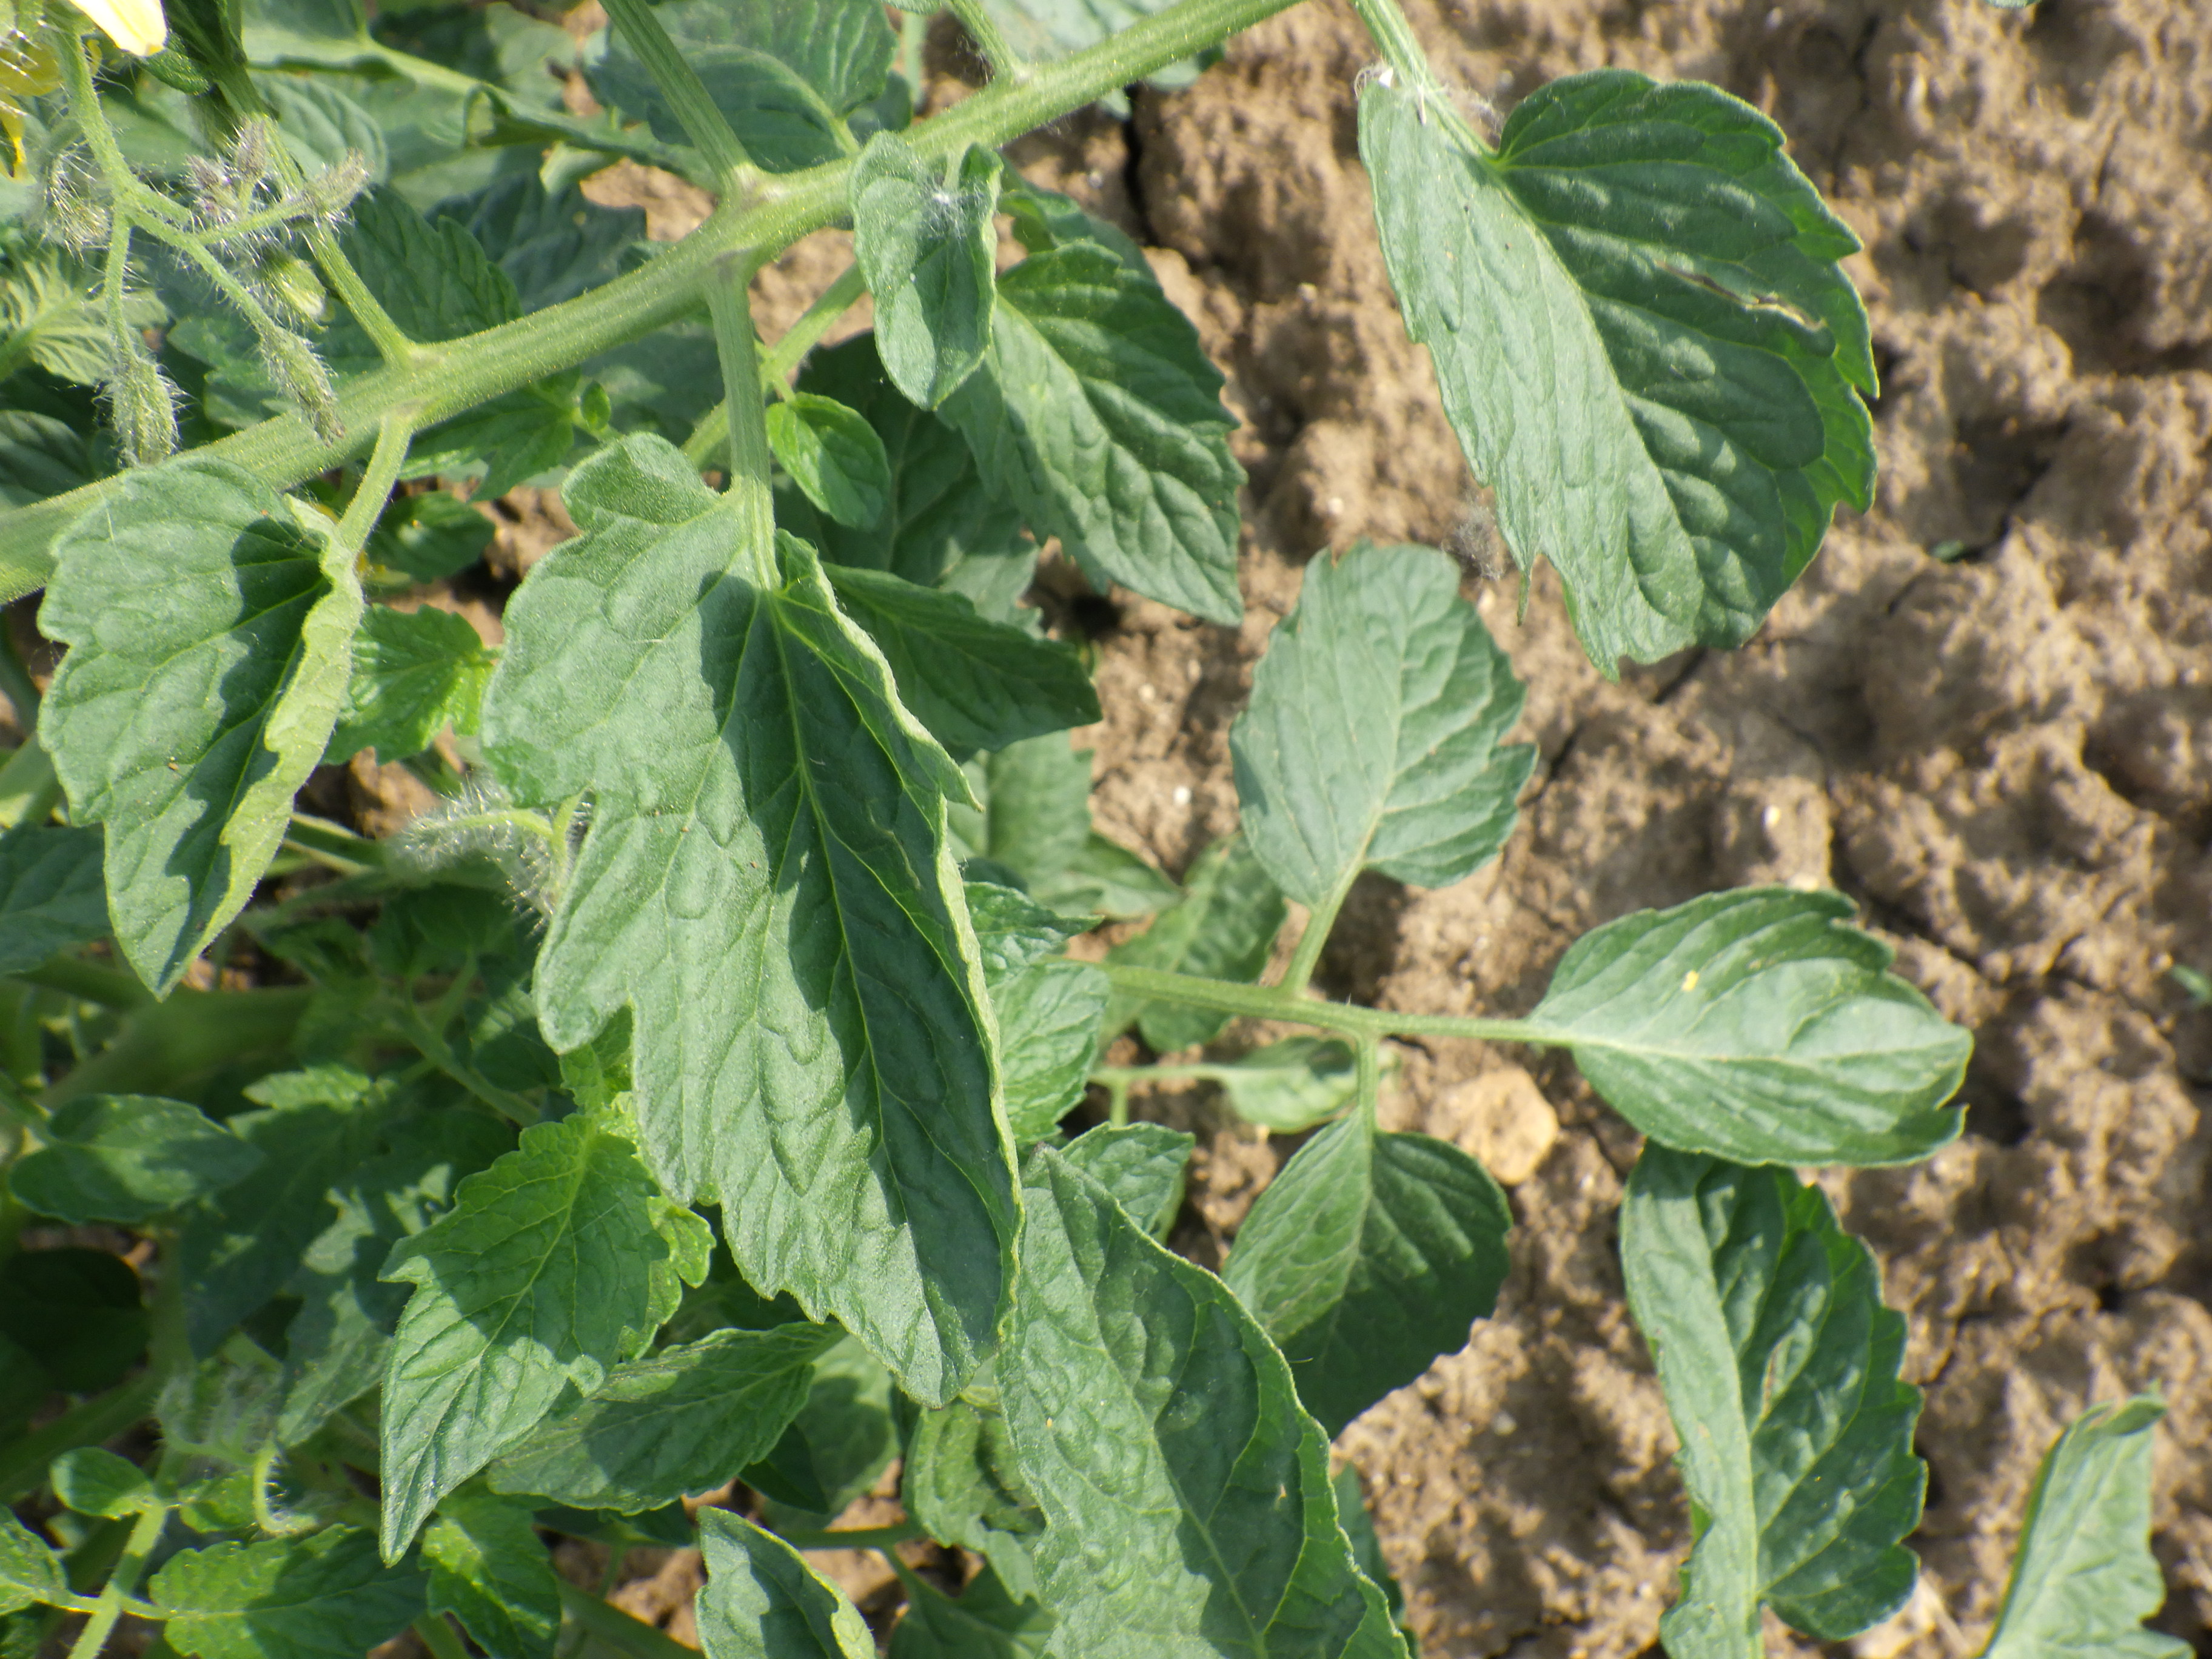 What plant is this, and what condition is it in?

tomato, phytophagous
